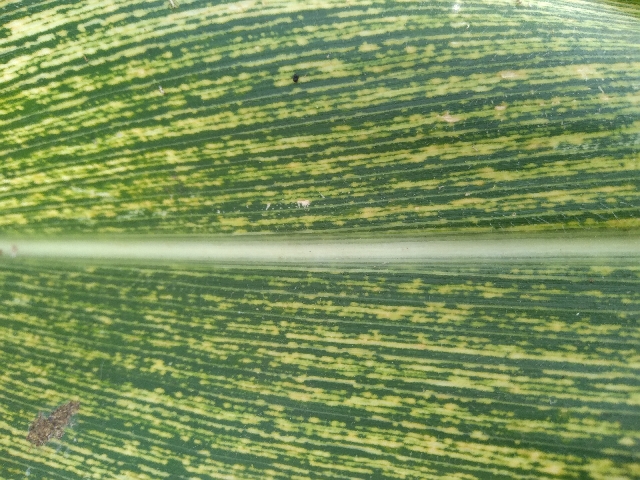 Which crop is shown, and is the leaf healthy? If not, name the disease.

maize, maize streak virus
